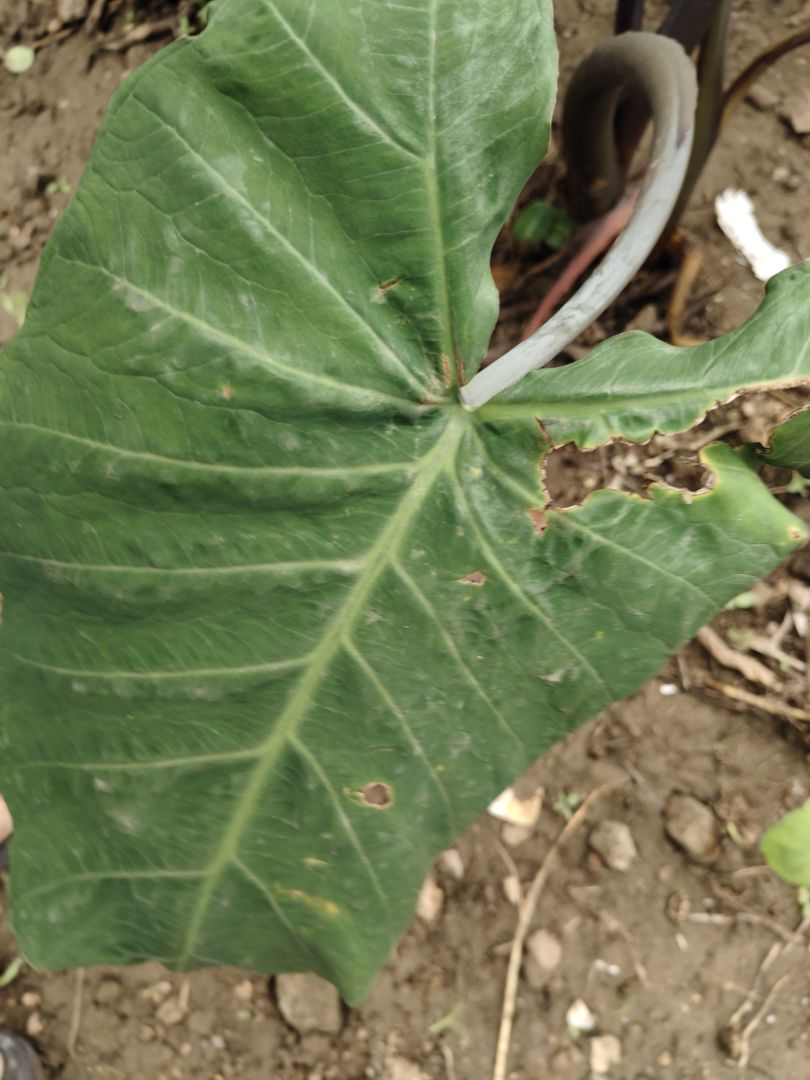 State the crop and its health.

taro, leaf blight
